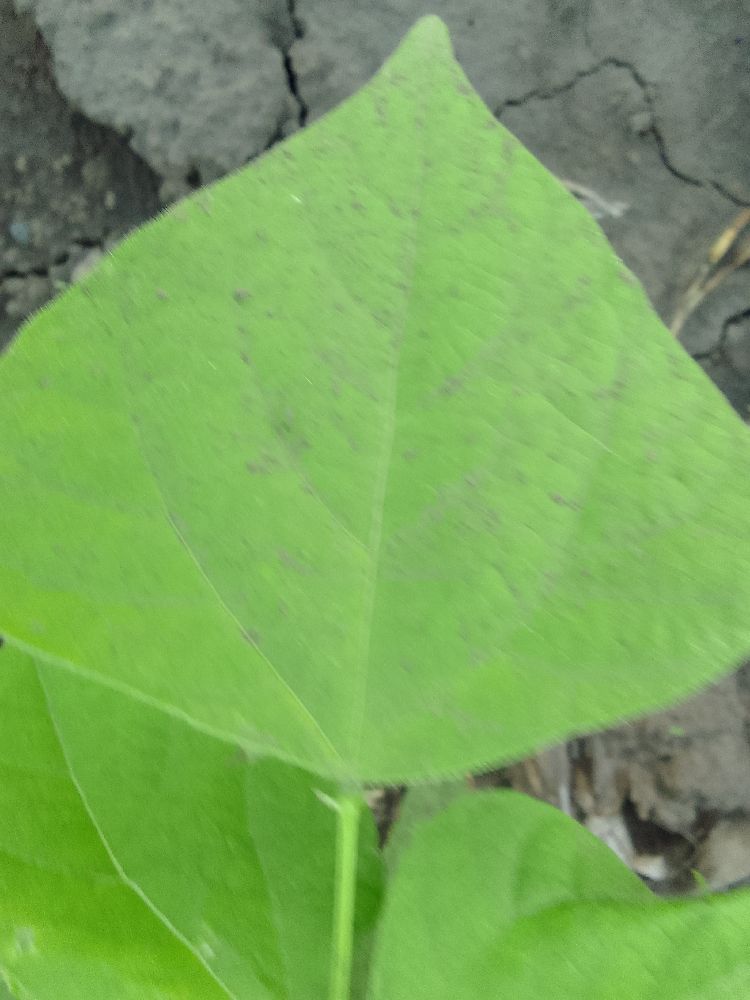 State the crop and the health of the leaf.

common bean, healthy
